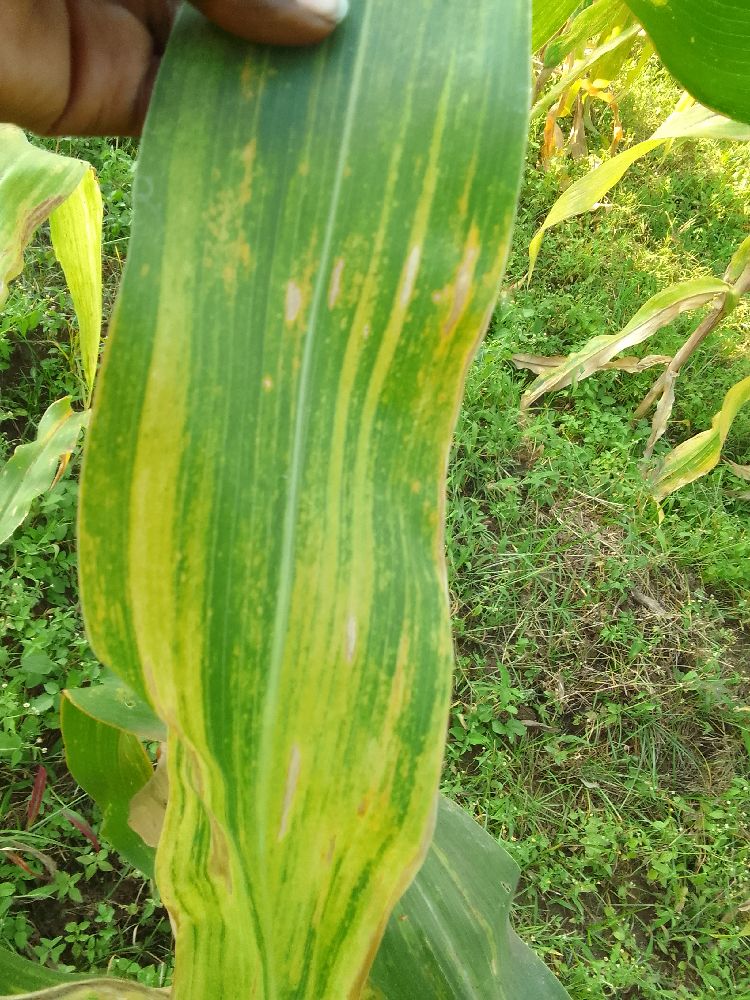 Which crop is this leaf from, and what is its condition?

maize, maize lethal necrosis
